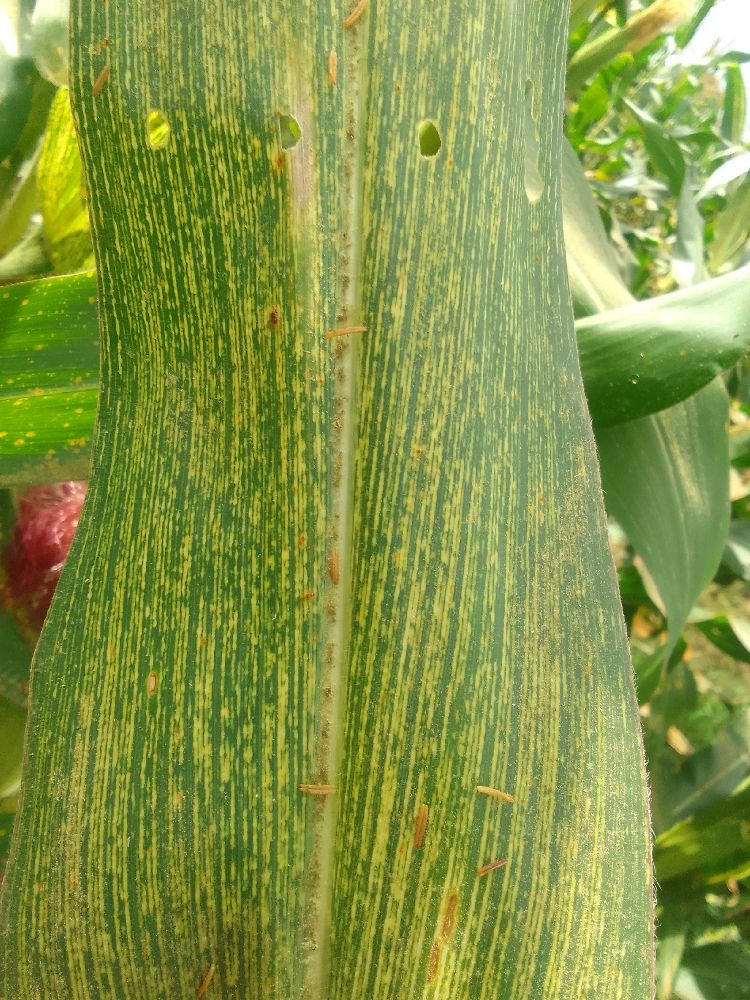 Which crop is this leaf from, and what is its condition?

maize, maize streak virus
